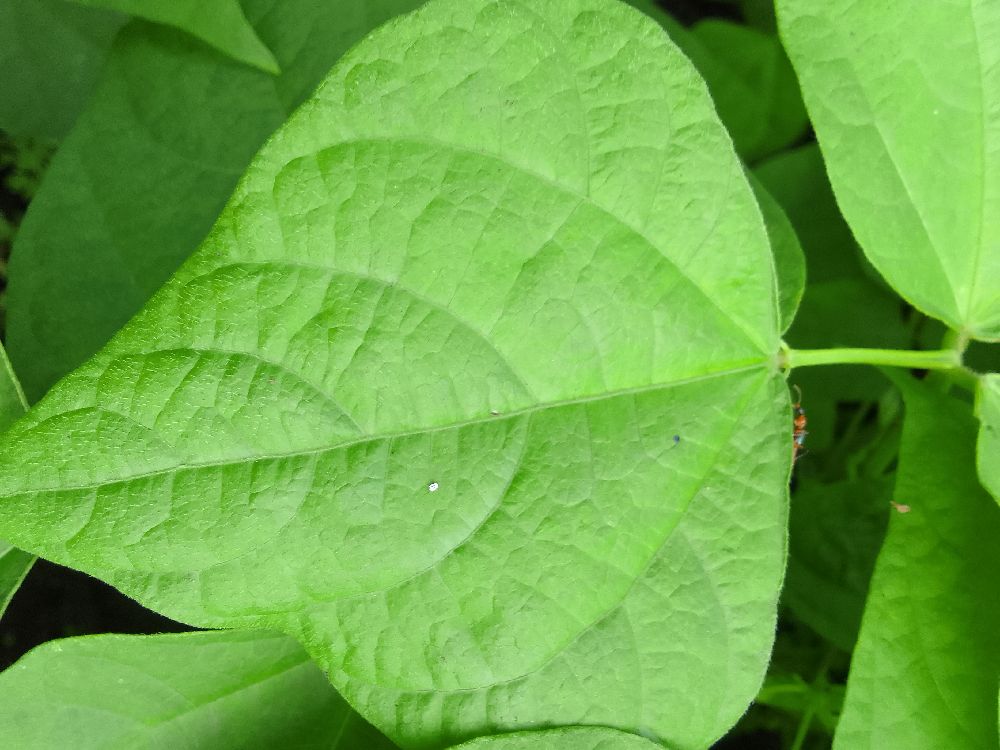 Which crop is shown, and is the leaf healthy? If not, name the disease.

common bean, healthy
